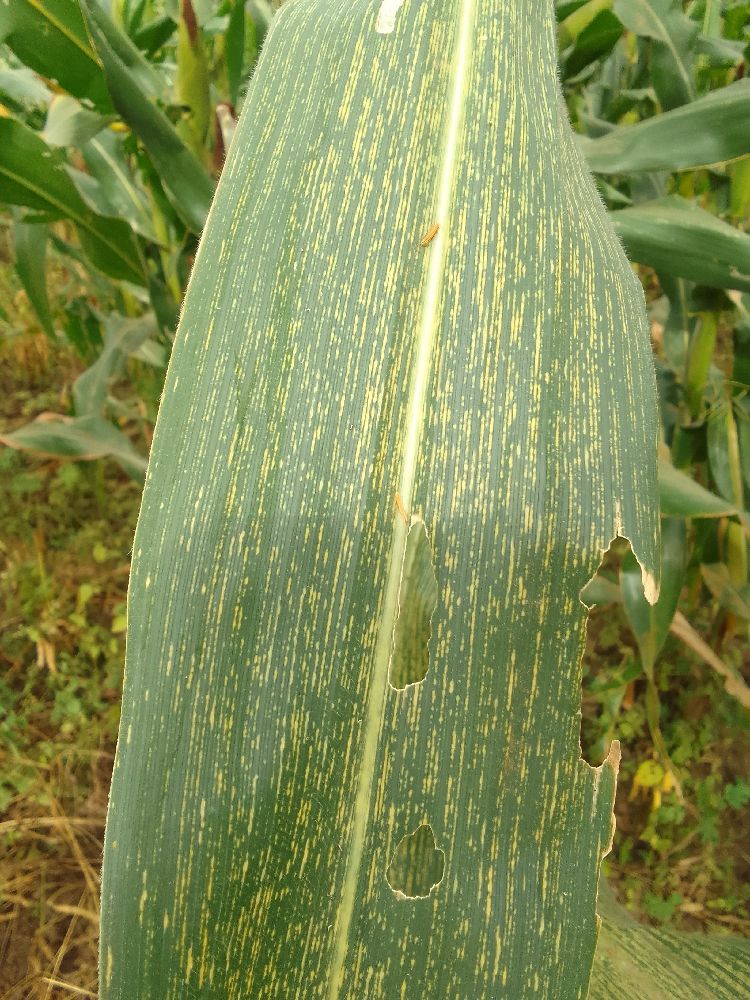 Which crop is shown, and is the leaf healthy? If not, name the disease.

maize, maize streak virus
